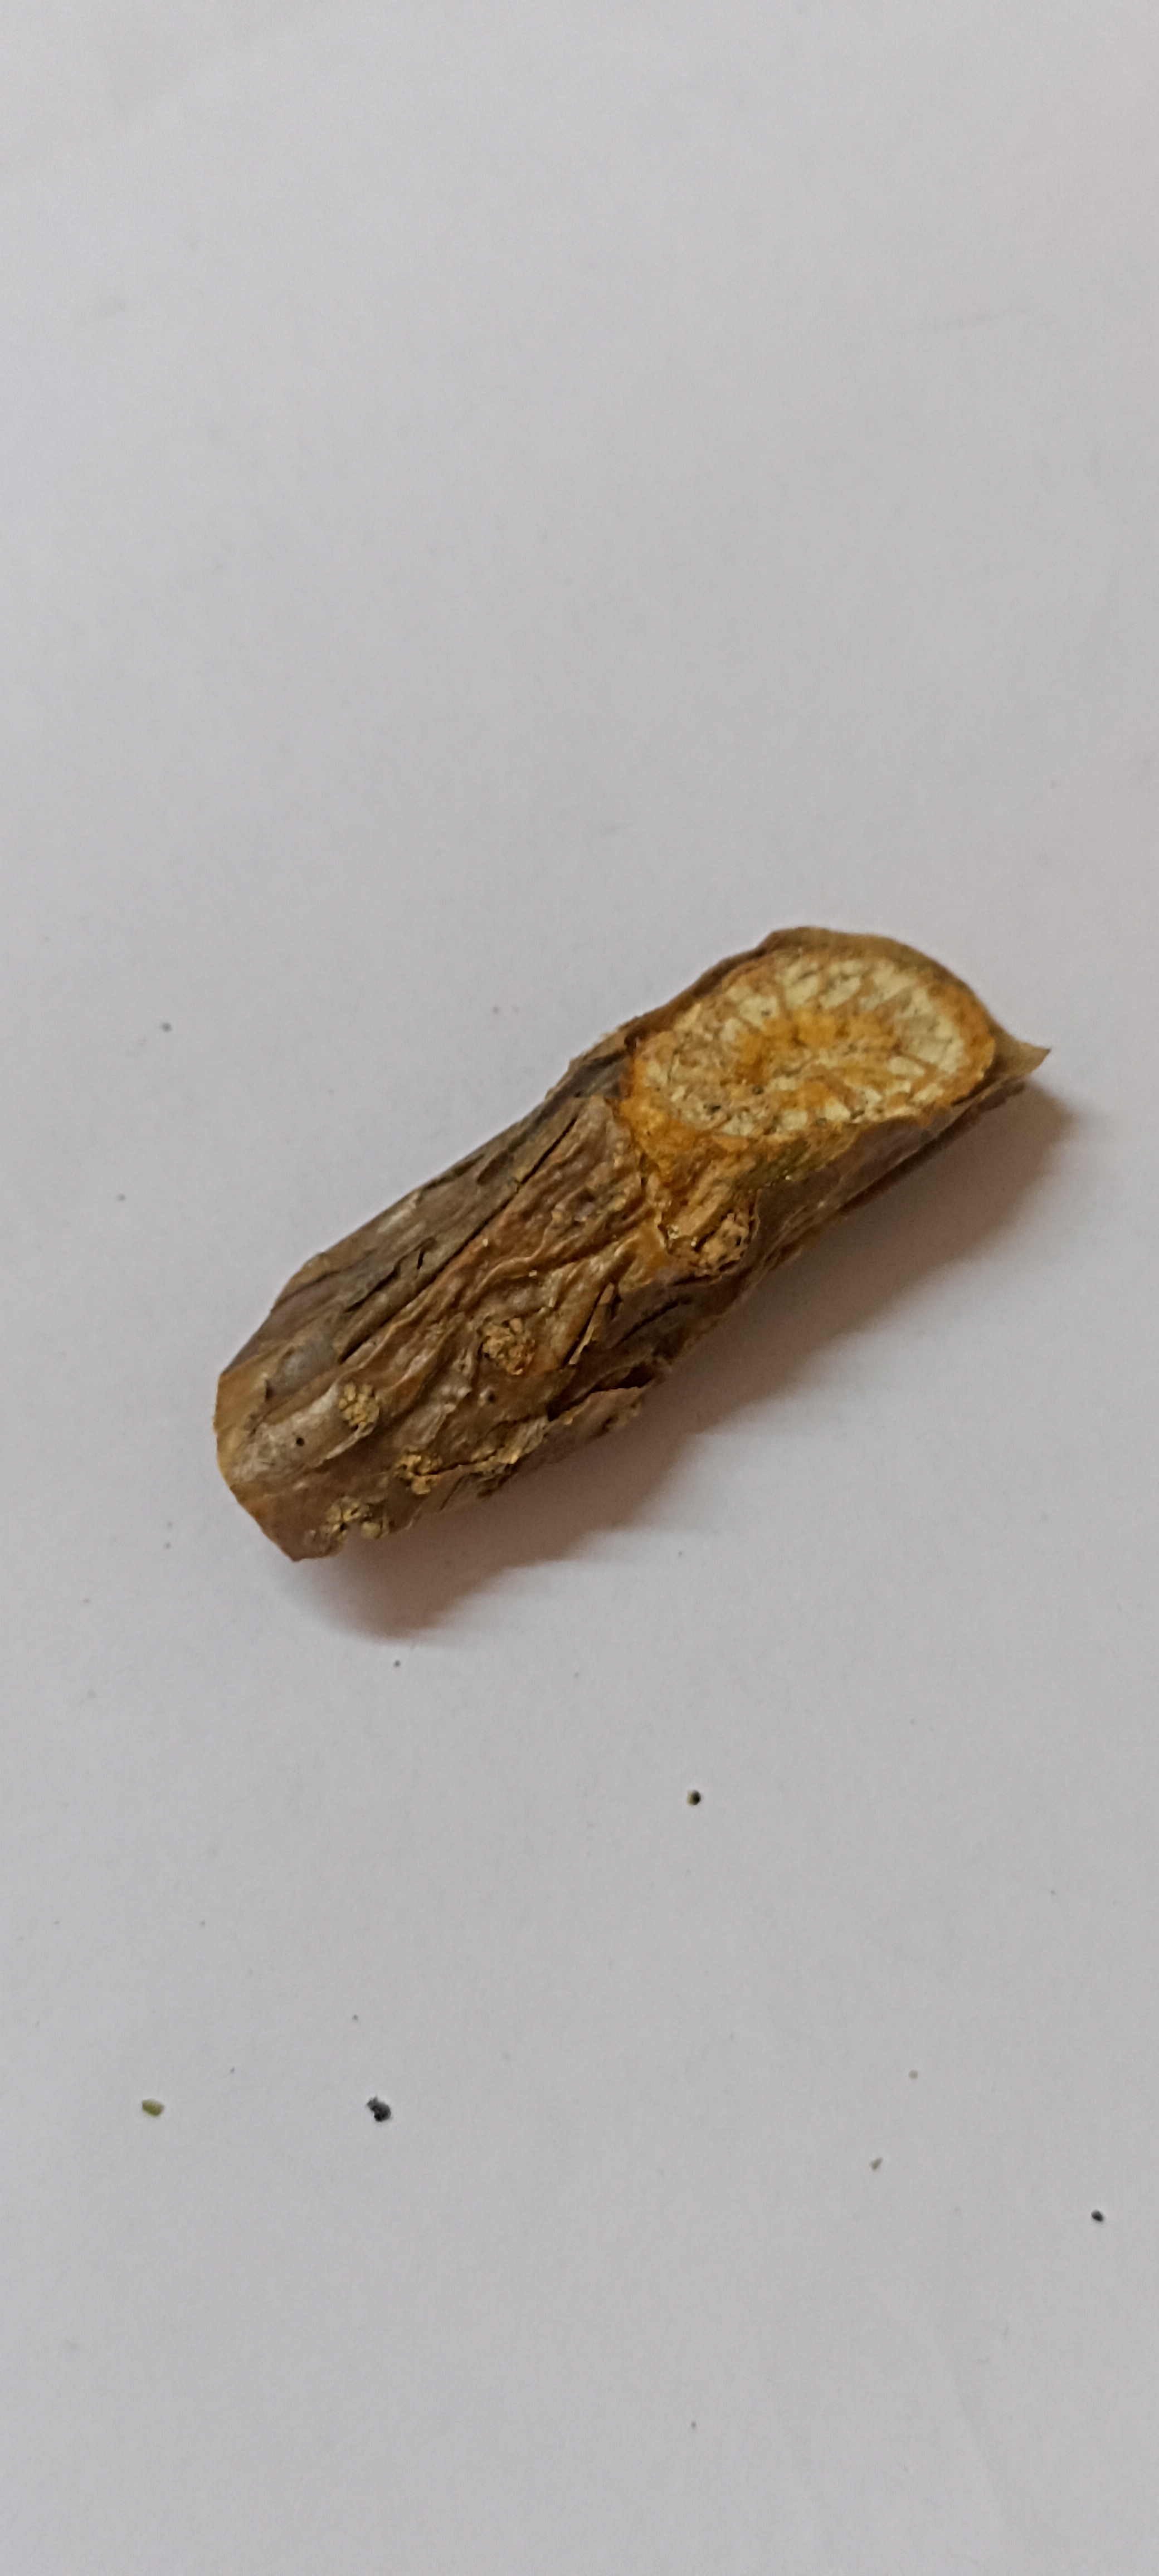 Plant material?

gulvel
